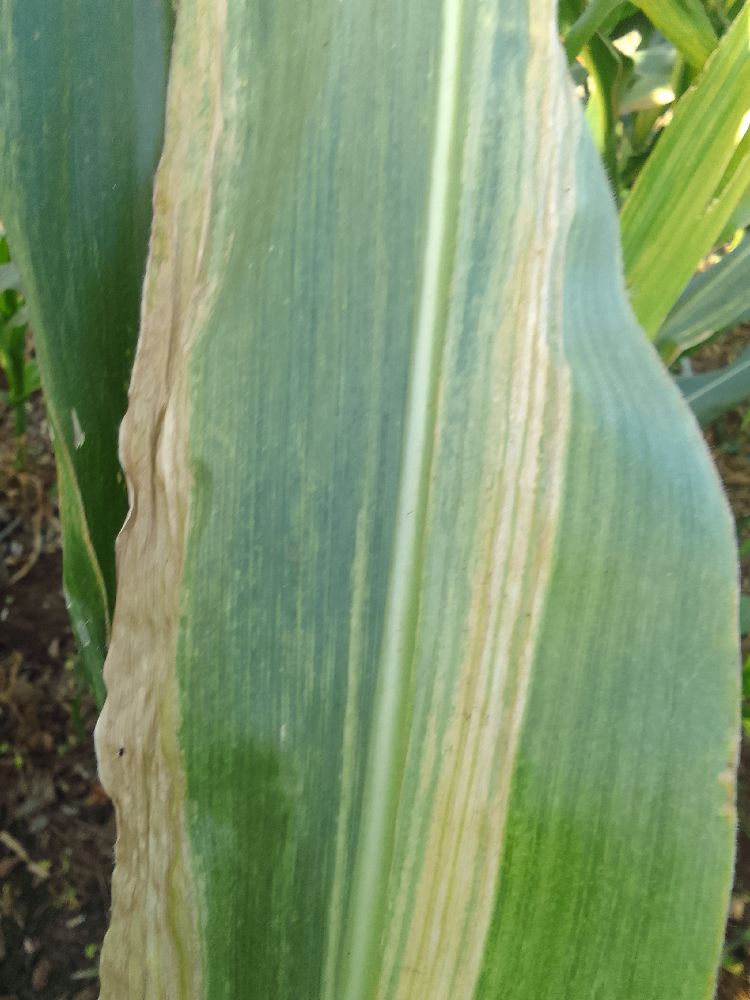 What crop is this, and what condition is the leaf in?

maize, maize lethal necrosis
